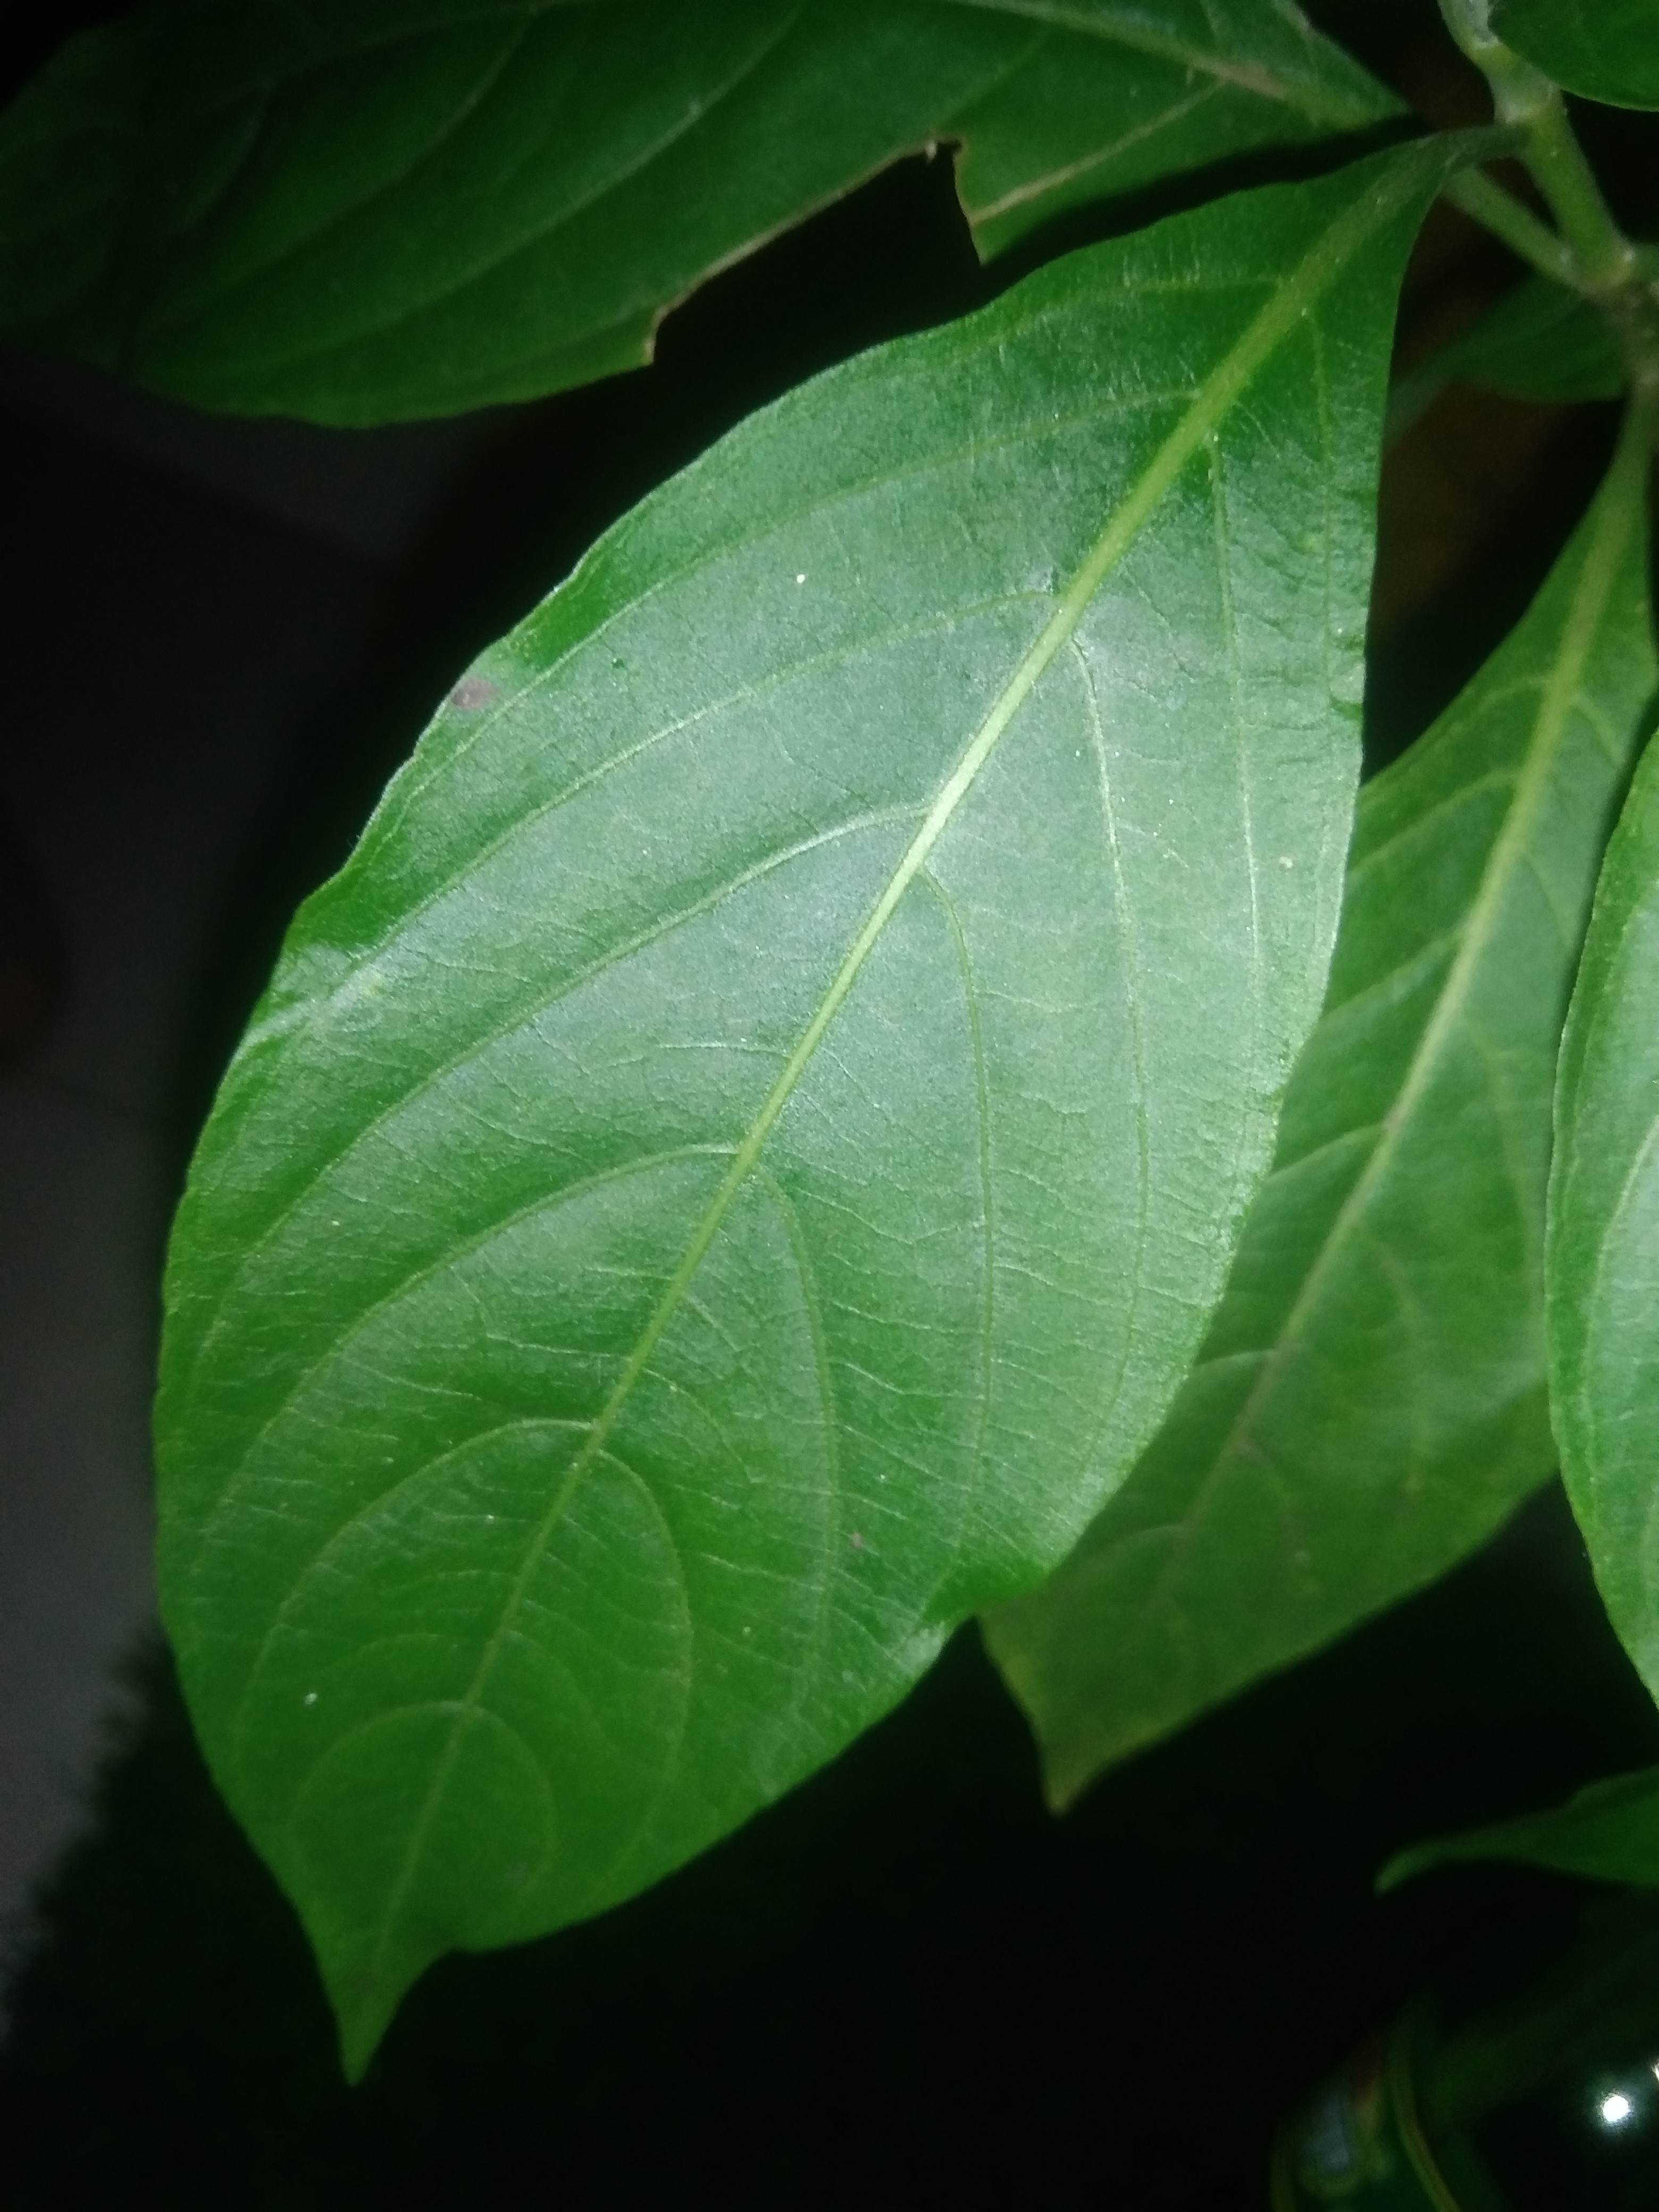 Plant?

vasaka
